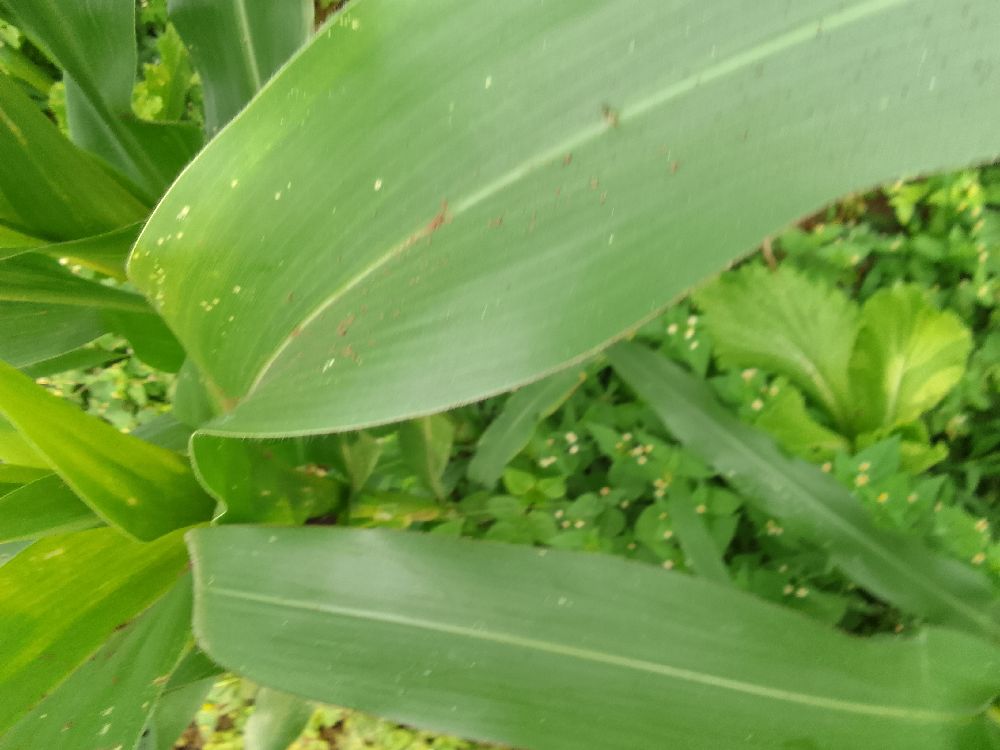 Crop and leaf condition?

maize, healthy
